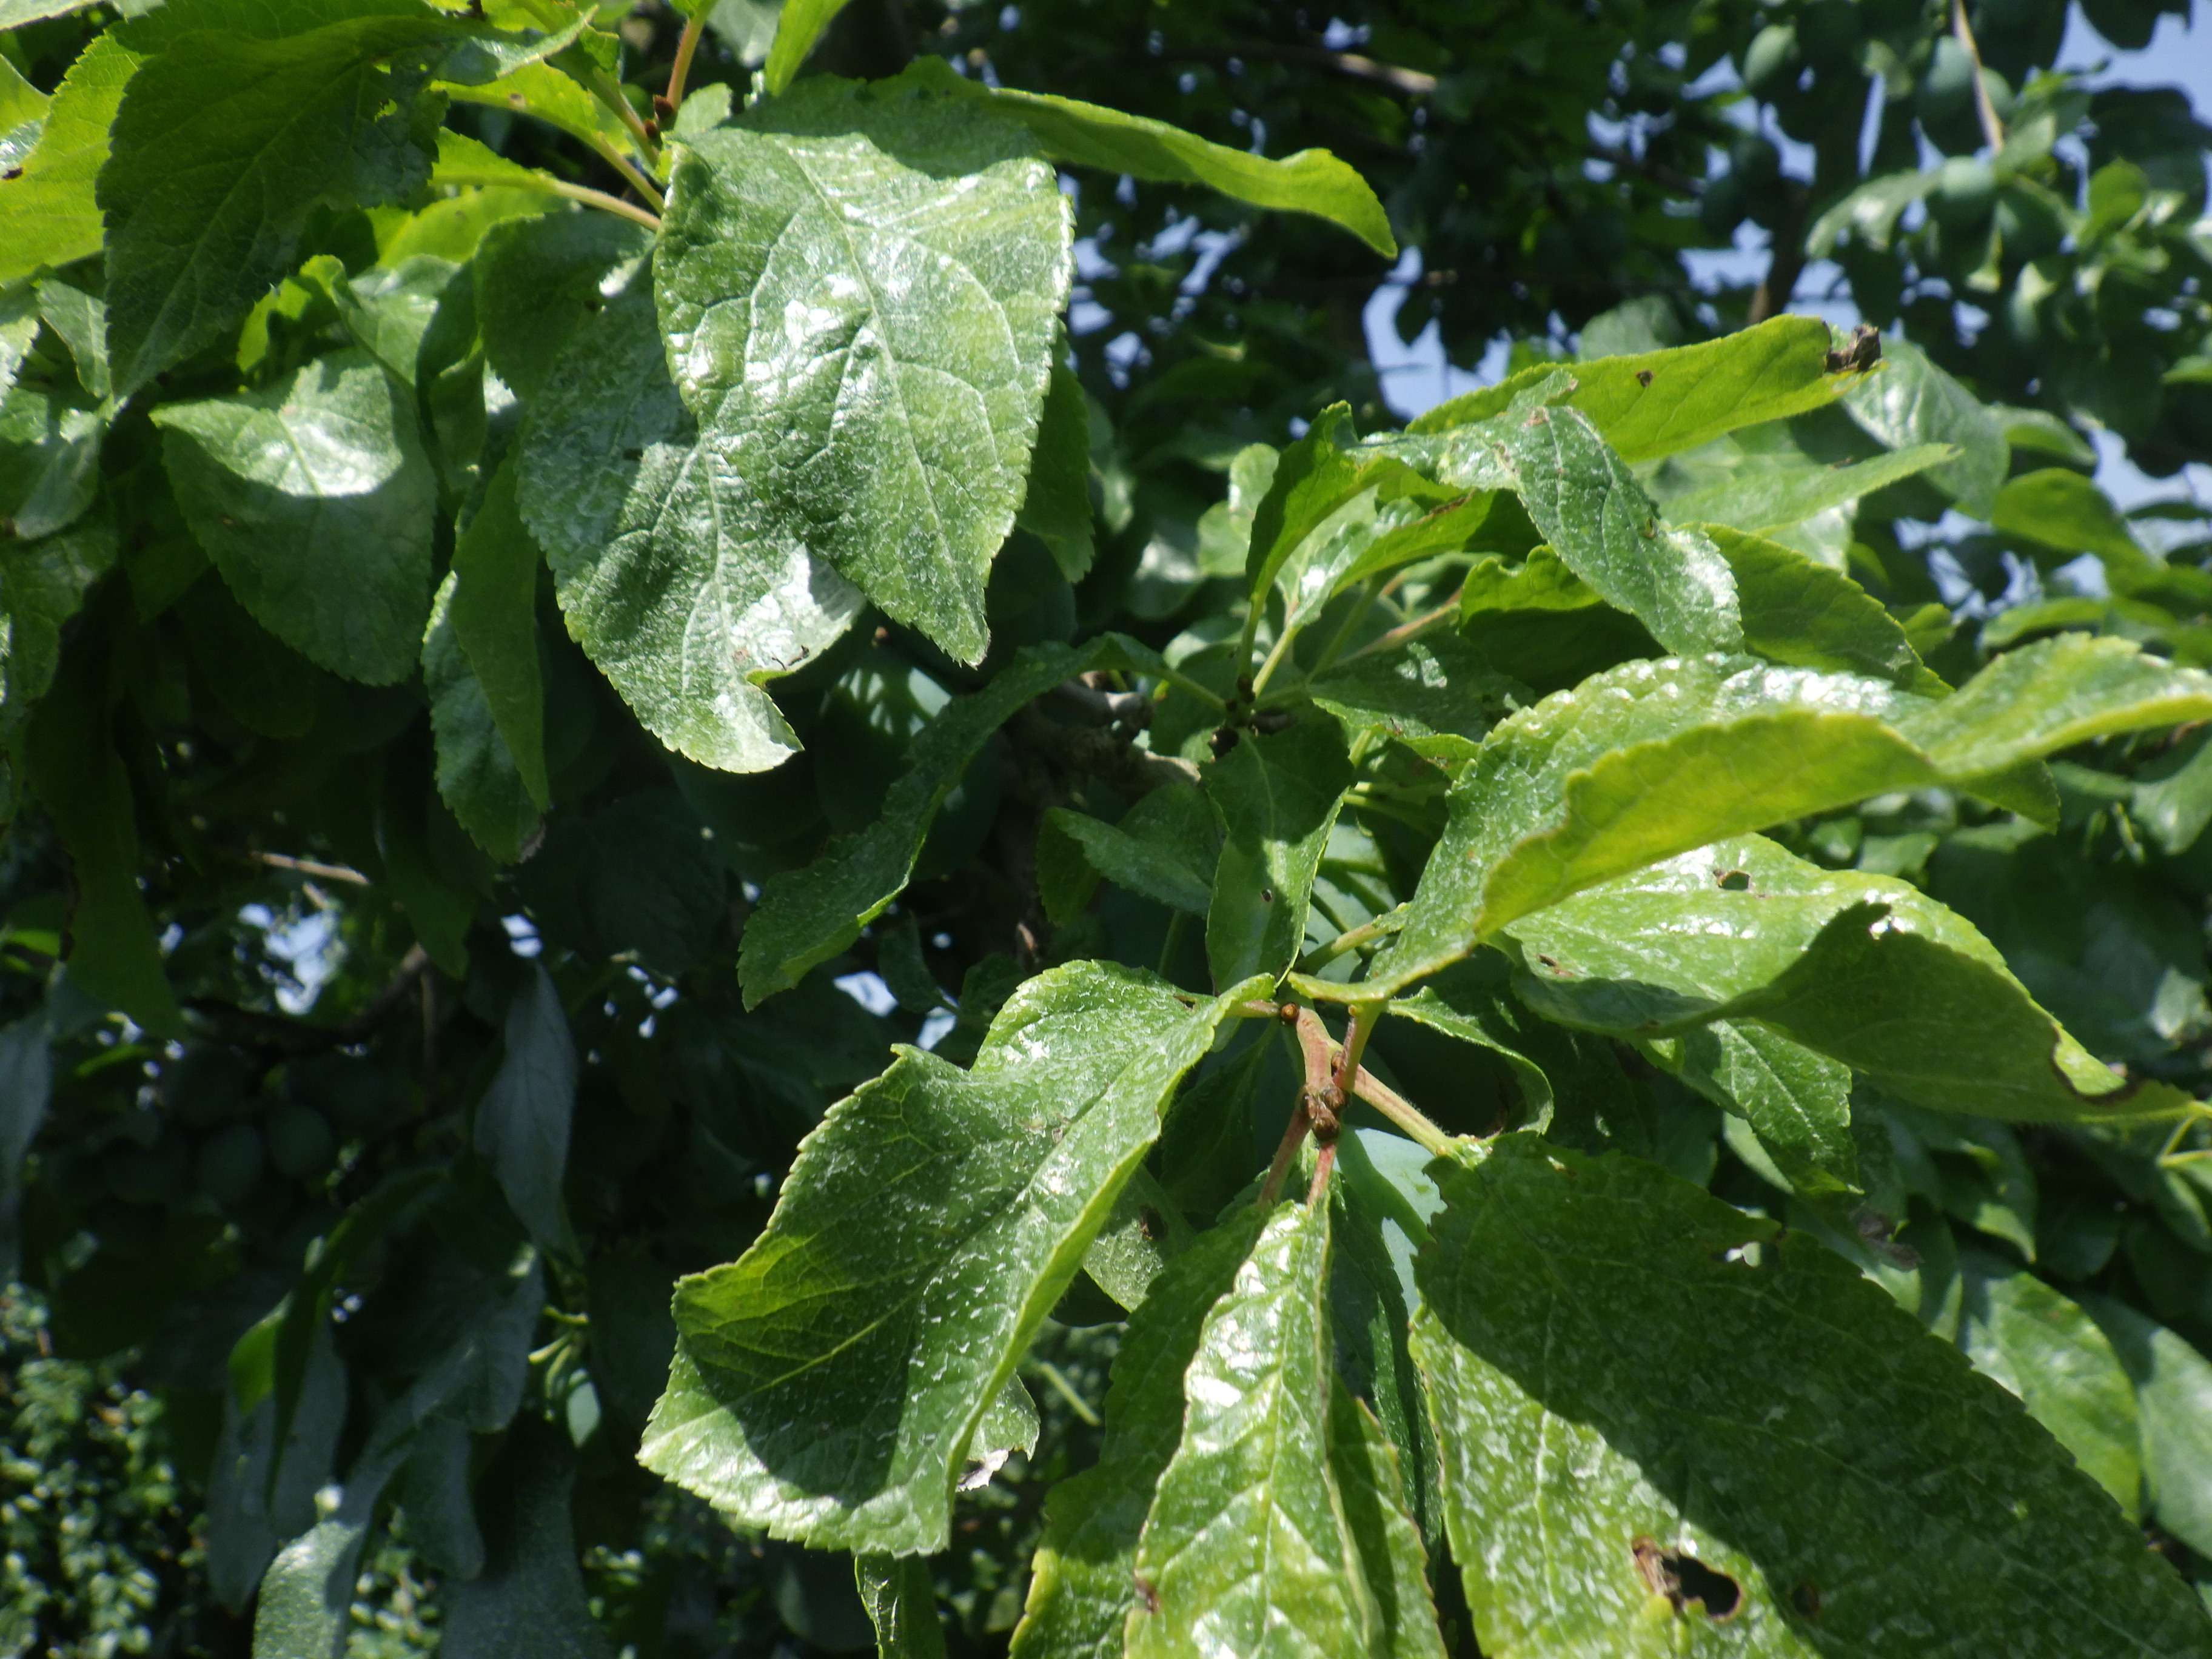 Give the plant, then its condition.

plum, sharka, shot hole disease
